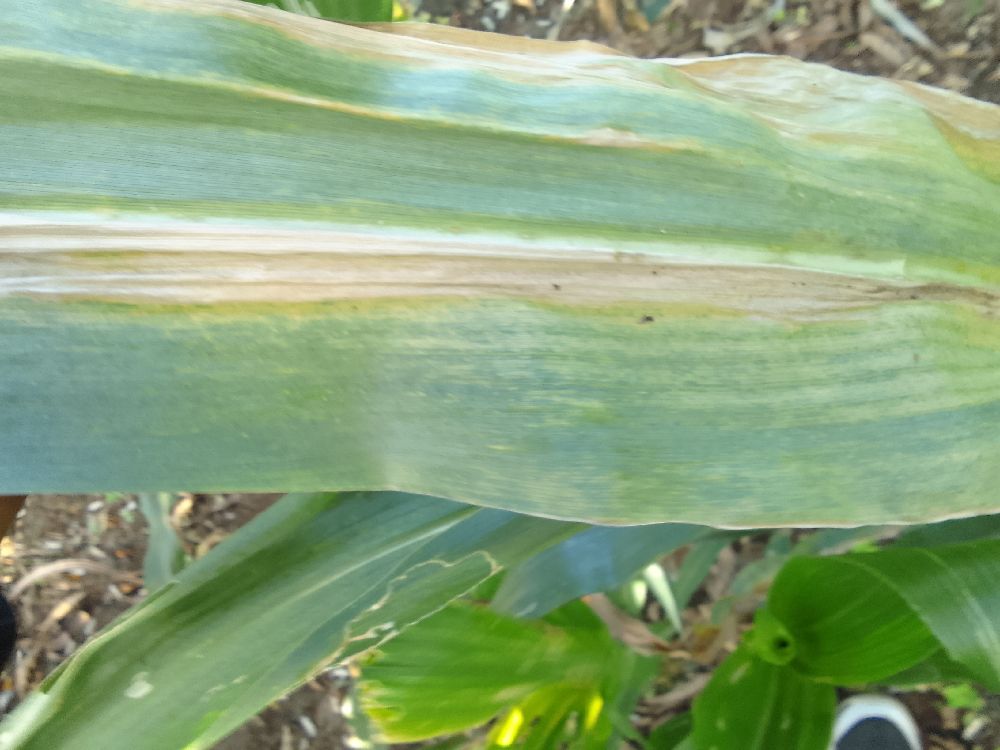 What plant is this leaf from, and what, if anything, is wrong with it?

maize, maize lethal necrosis
